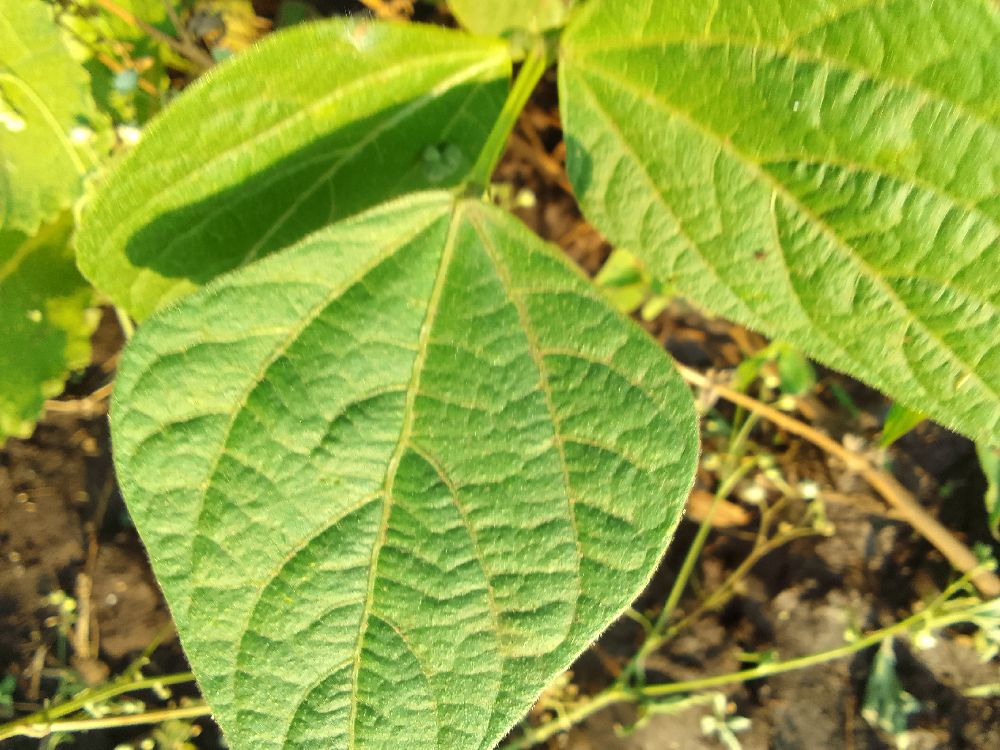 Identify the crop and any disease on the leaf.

common bean, healthy
